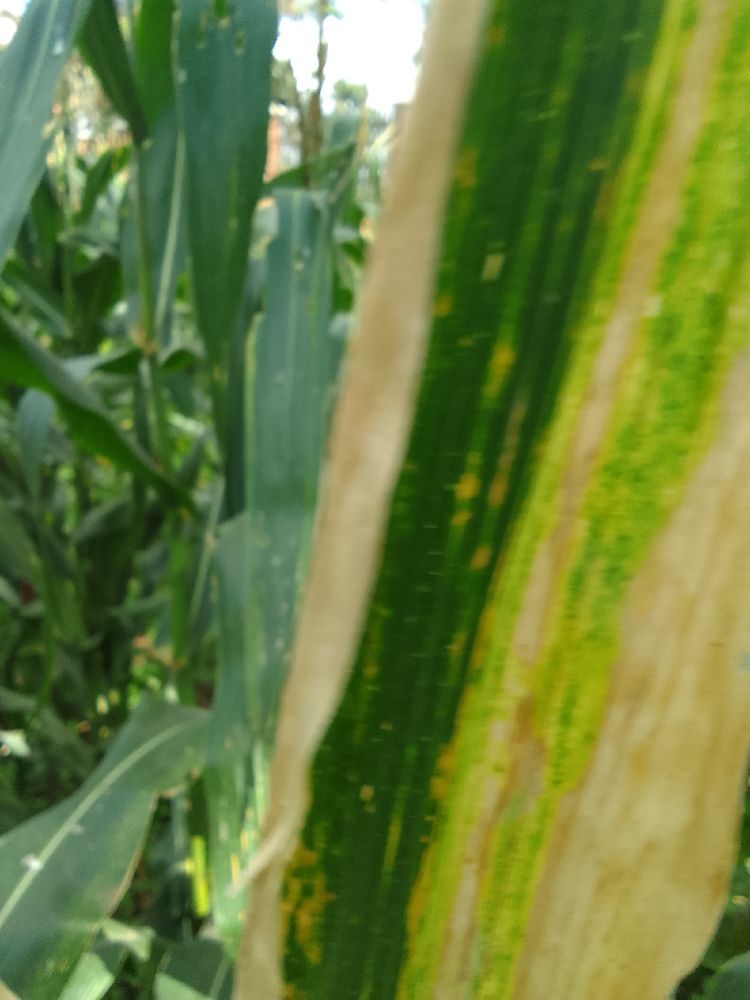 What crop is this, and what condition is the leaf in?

maize, maize lethal necrosis
